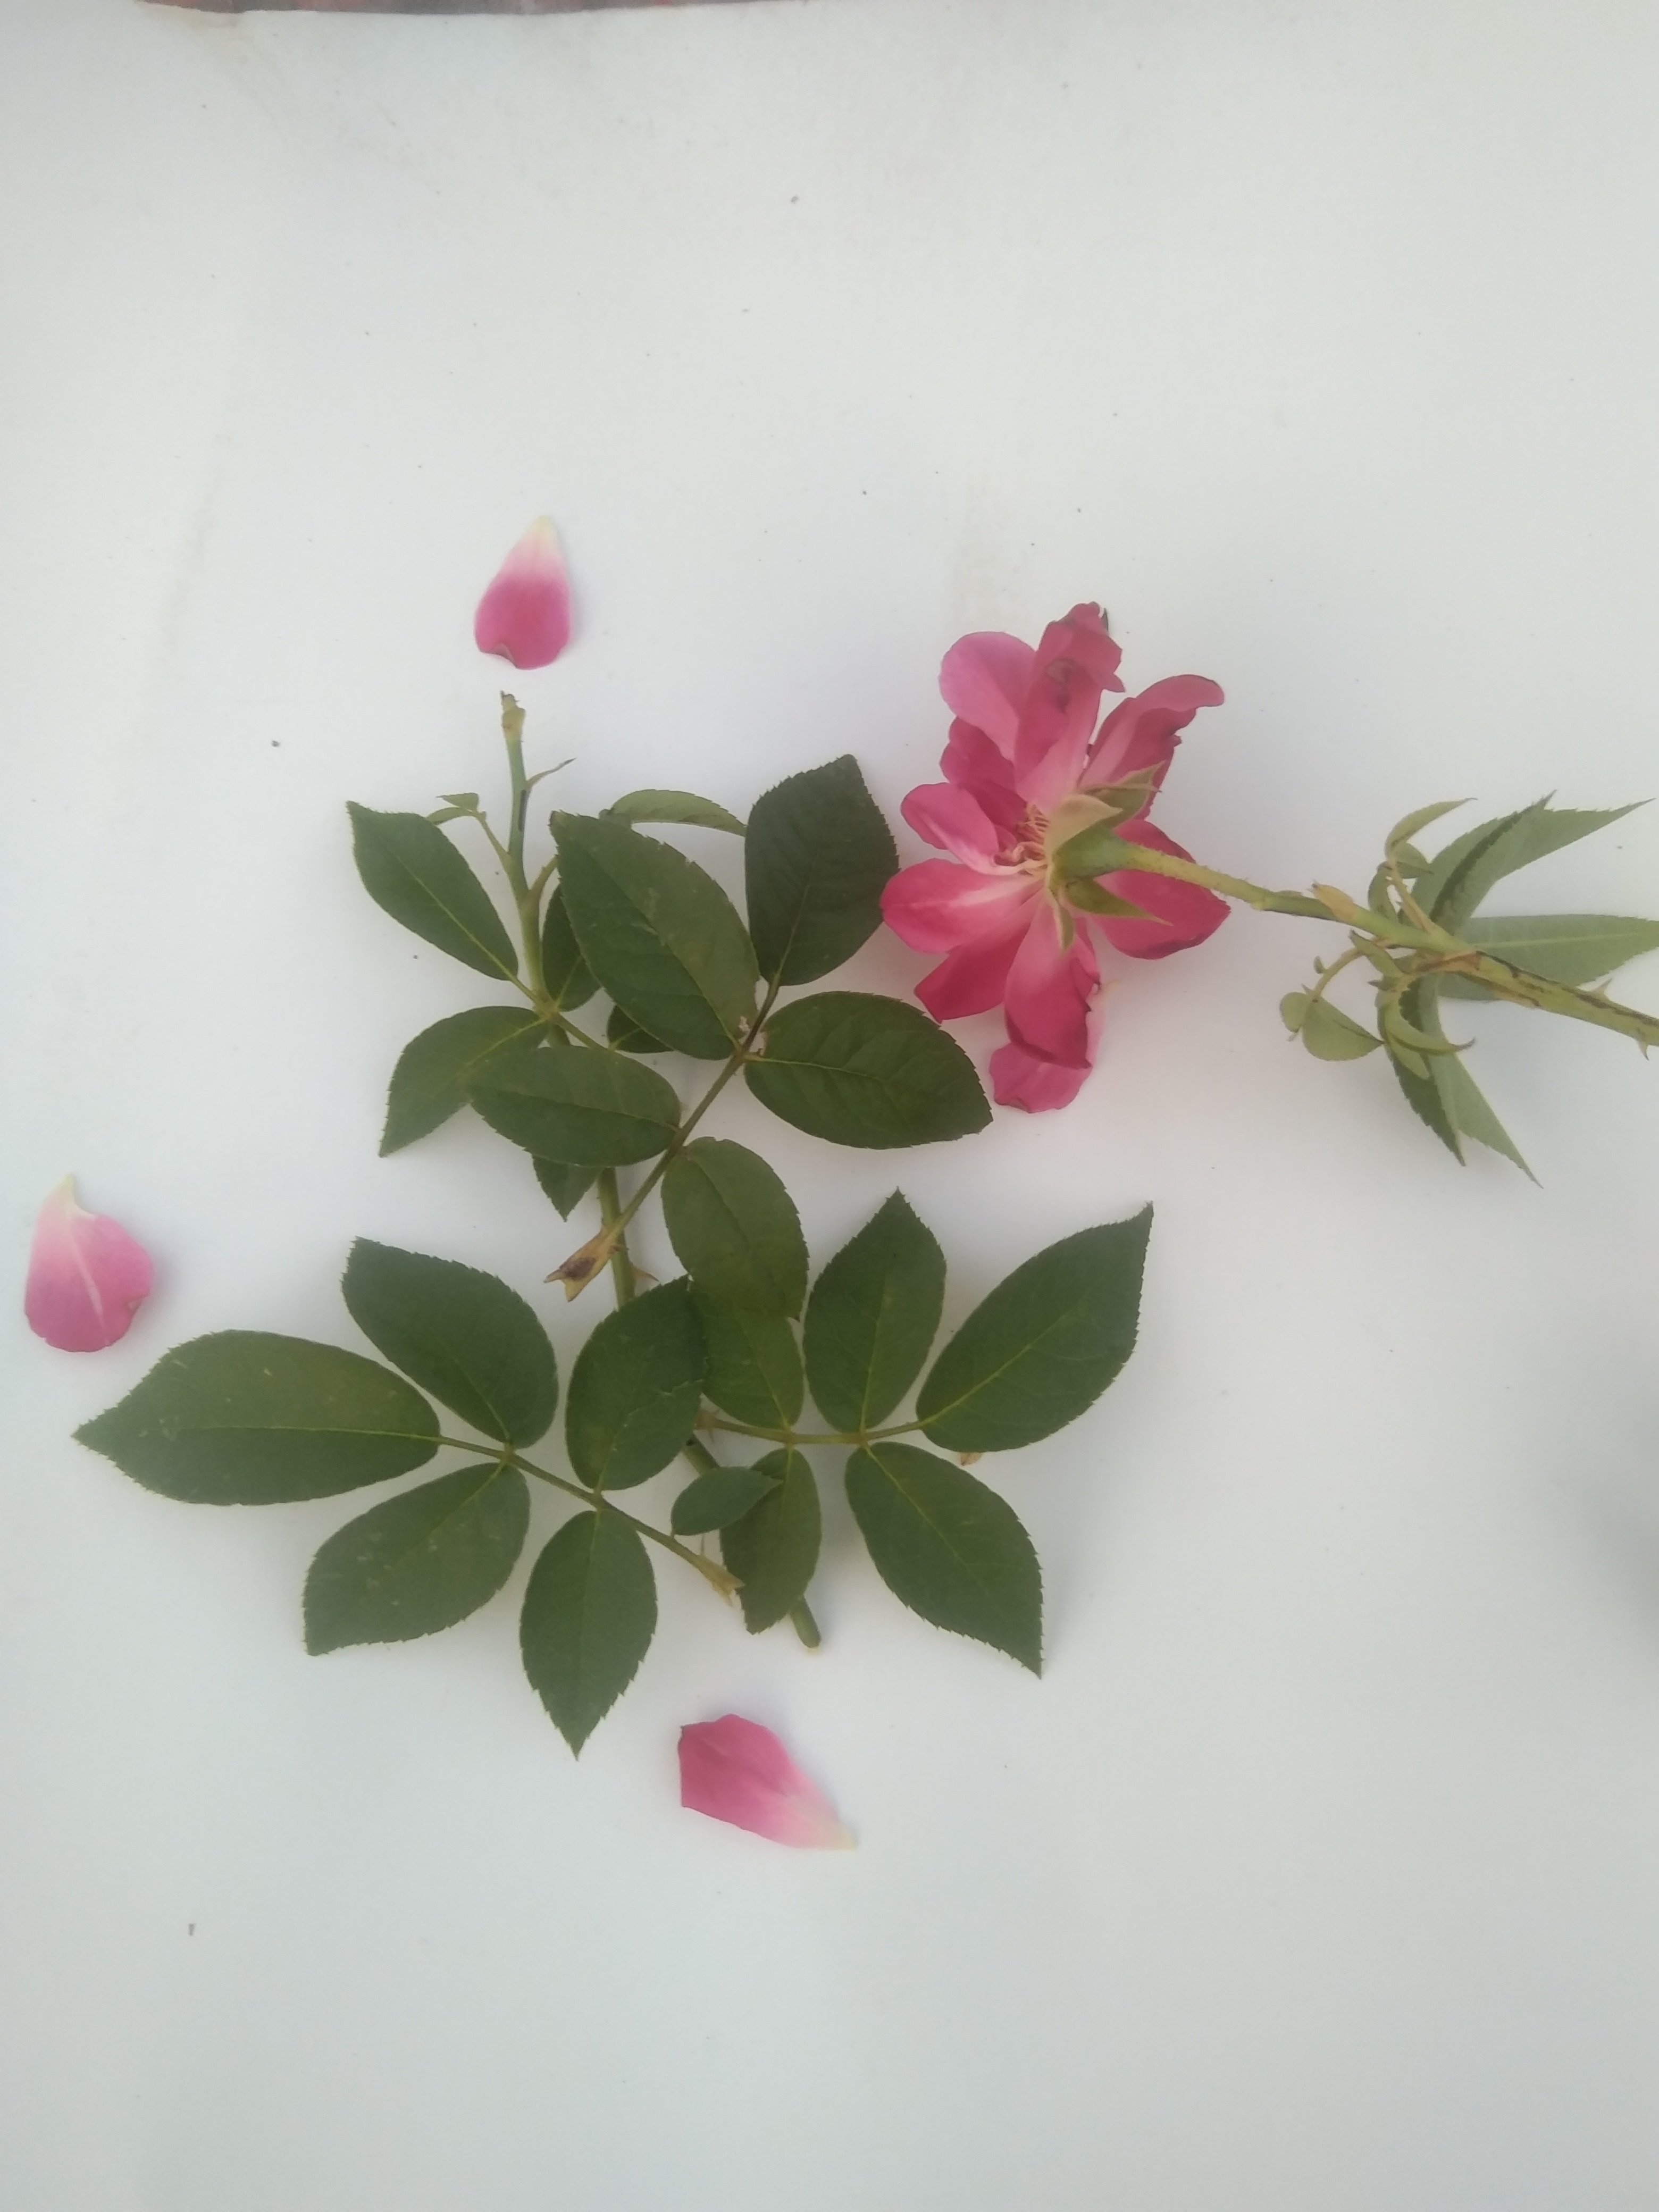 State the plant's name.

rose
